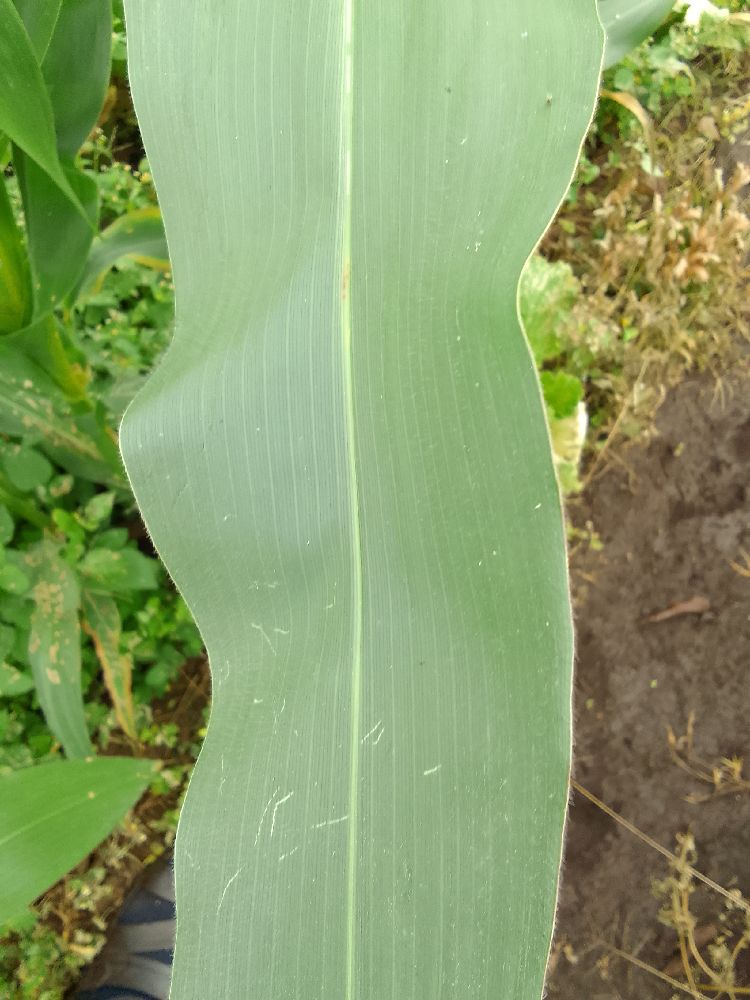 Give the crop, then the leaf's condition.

maize, healthy
